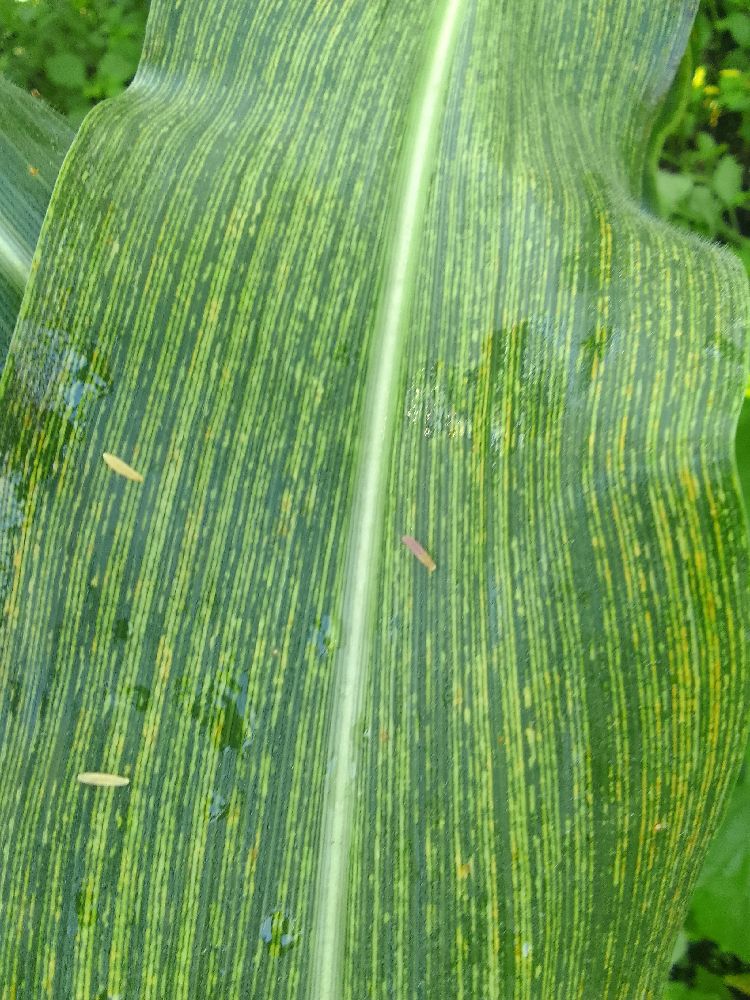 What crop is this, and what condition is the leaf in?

maize, maize streak virus
